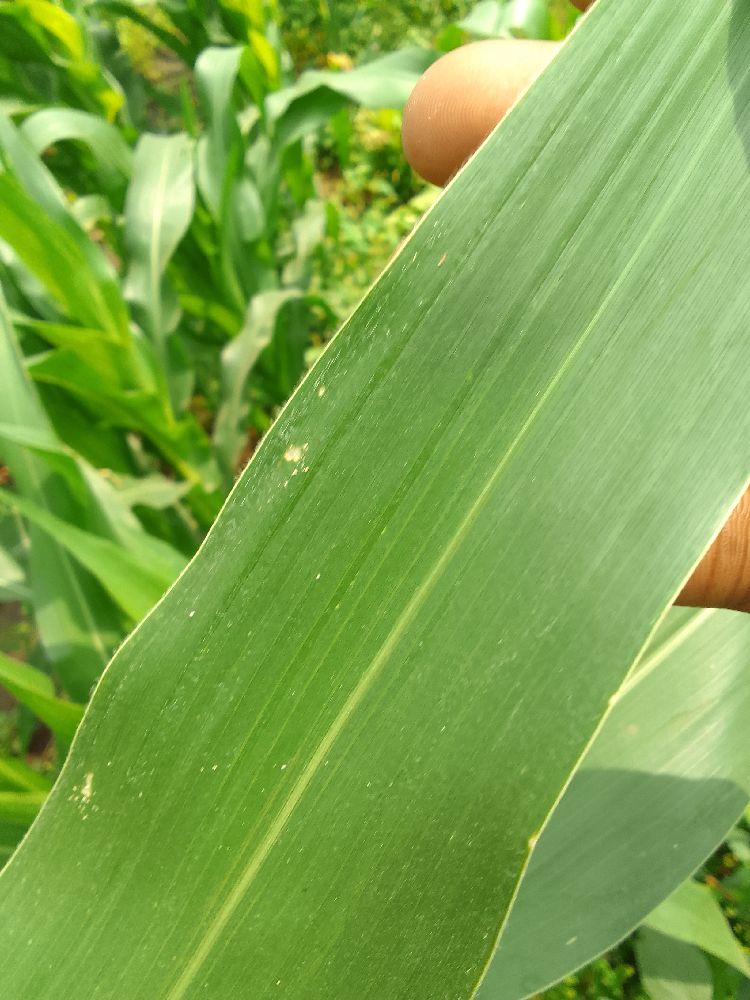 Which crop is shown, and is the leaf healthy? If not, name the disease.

maize, healthy
